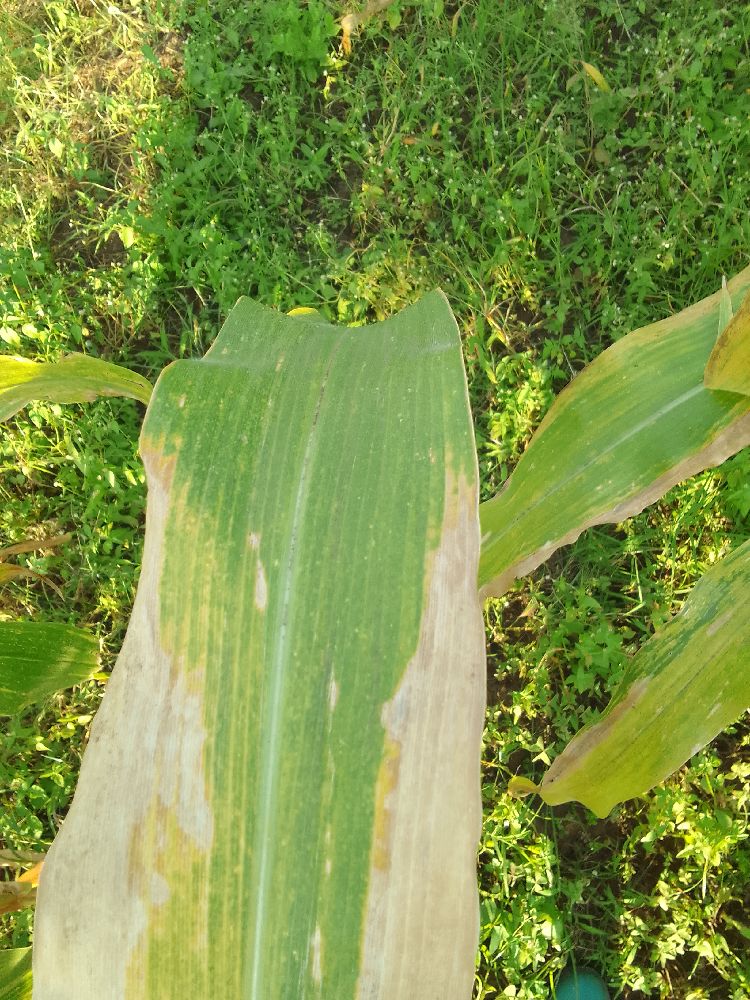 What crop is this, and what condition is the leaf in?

maize, maize lethal necrosis
